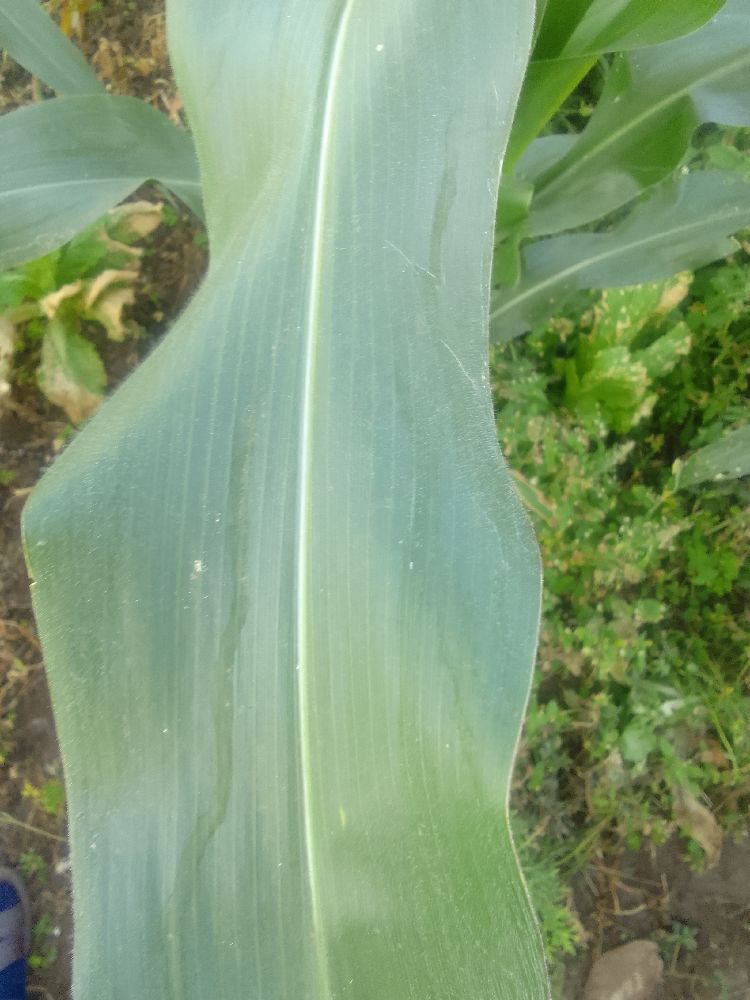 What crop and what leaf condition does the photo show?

maize, healthy
